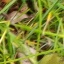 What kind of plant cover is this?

grass
